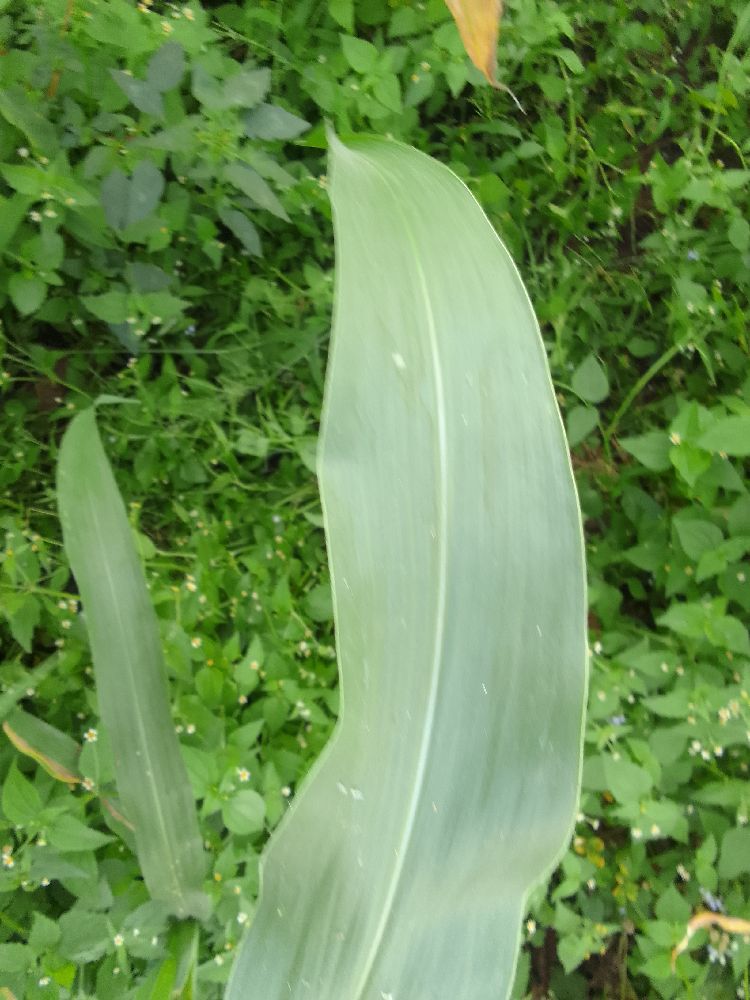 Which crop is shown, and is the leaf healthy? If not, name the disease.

maize, healthy
